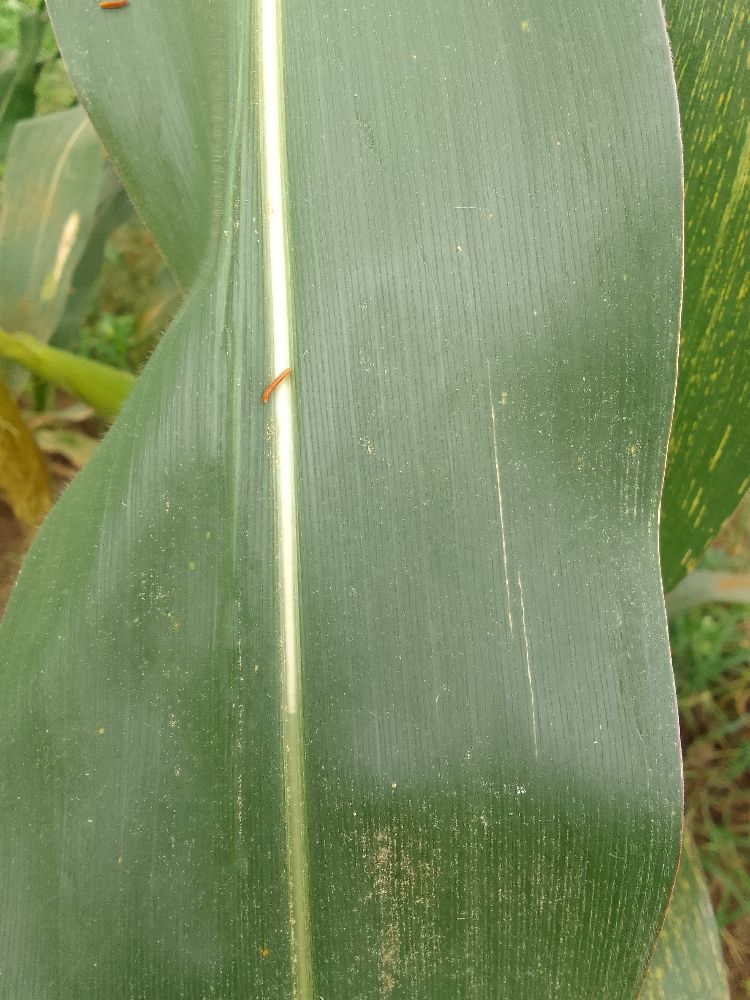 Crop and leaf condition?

maize, healthy
